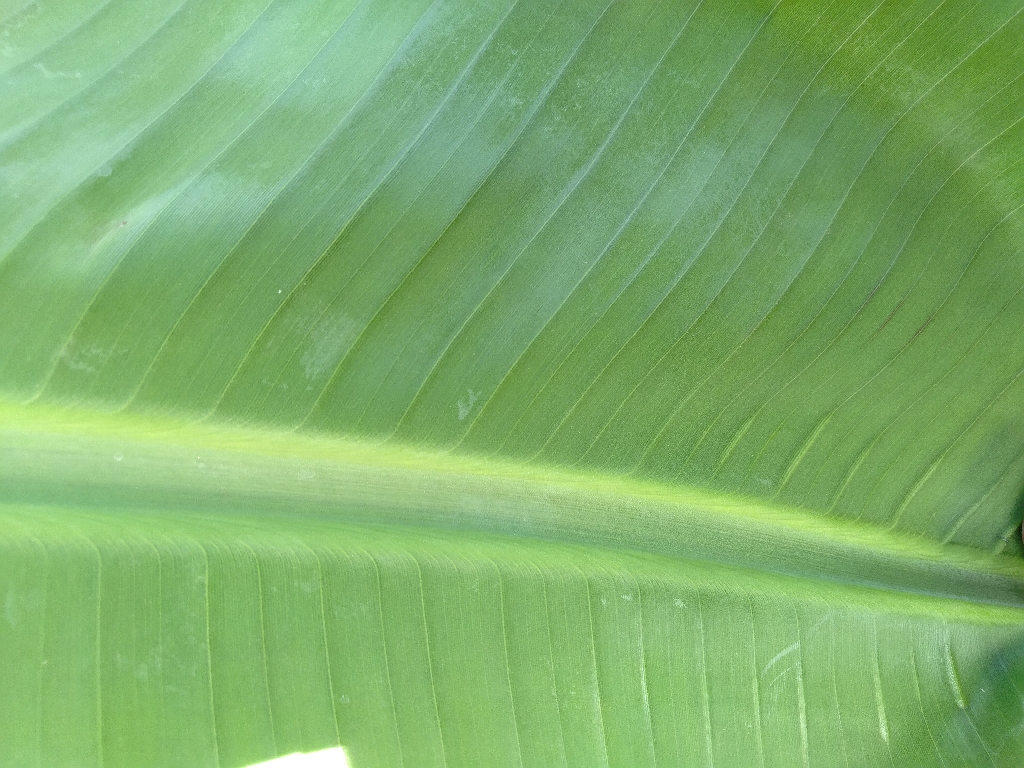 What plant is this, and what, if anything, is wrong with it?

banana, healthy
